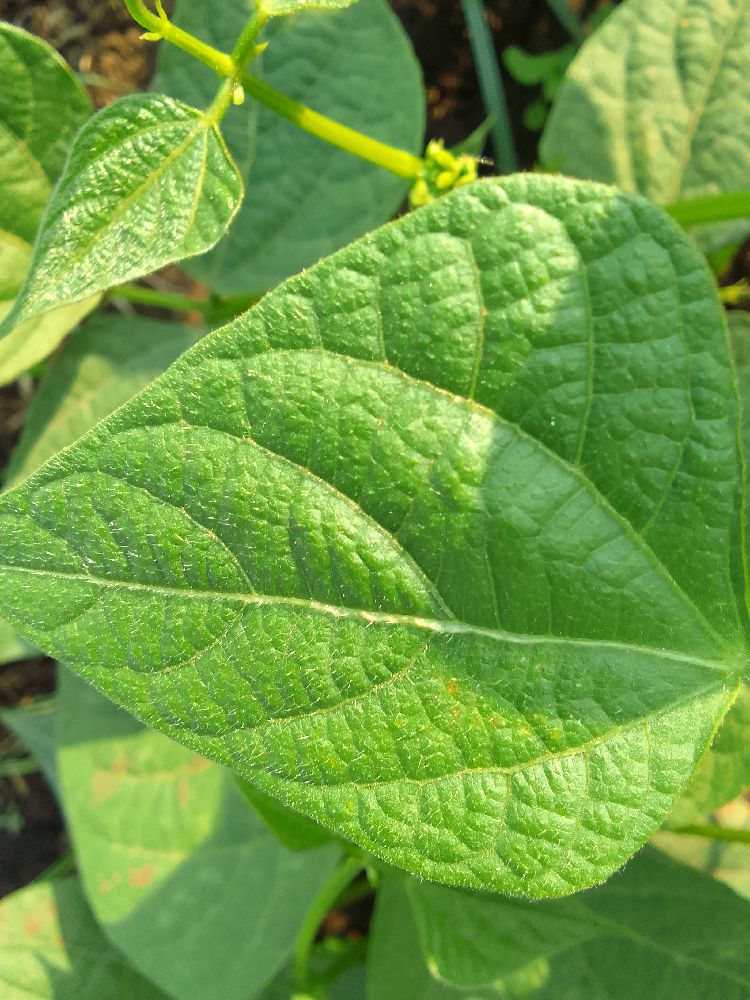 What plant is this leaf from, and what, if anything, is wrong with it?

common bean, healthy
